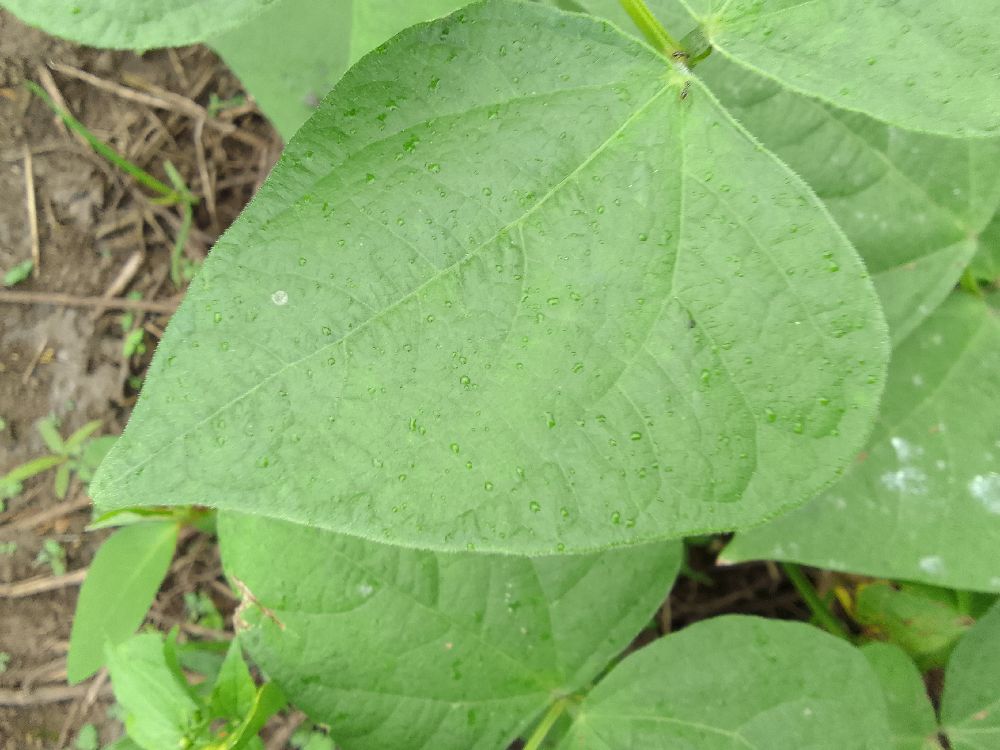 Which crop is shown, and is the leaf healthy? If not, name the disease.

common bean, healthy
